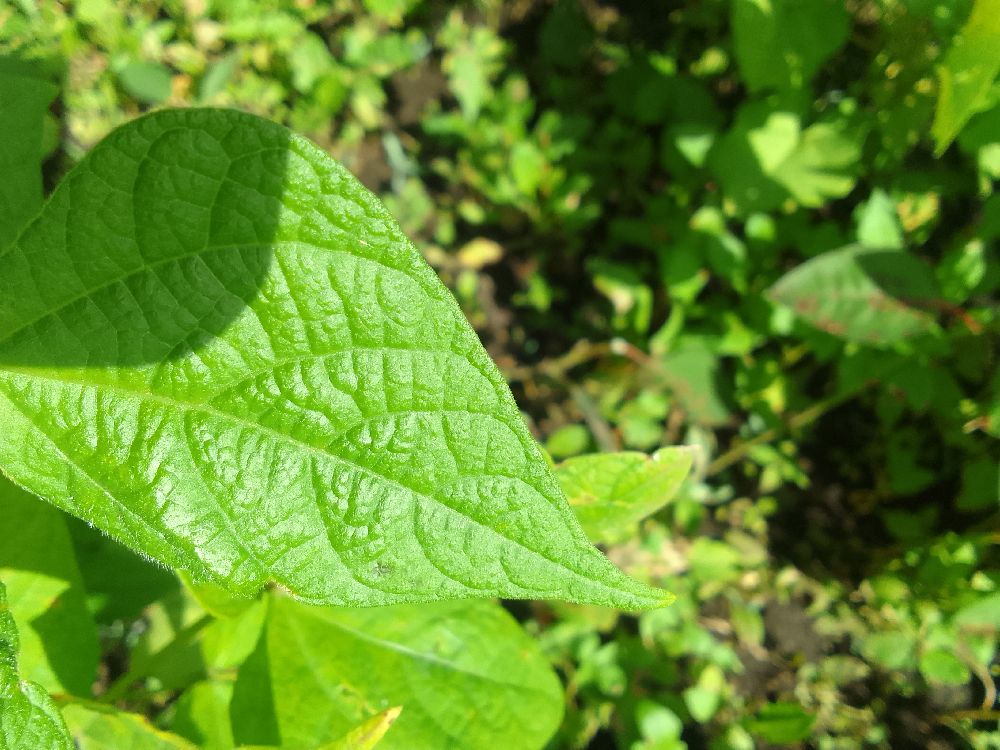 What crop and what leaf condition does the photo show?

common bean, healthy
